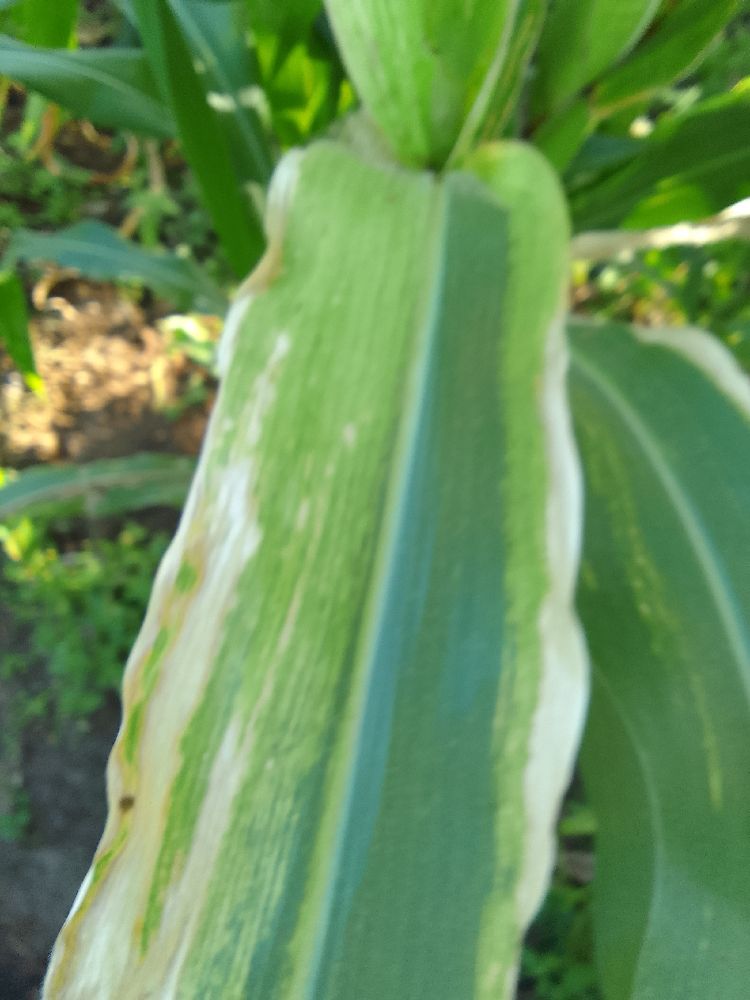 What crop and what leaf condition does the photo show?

maize, maize lethal necrosis
